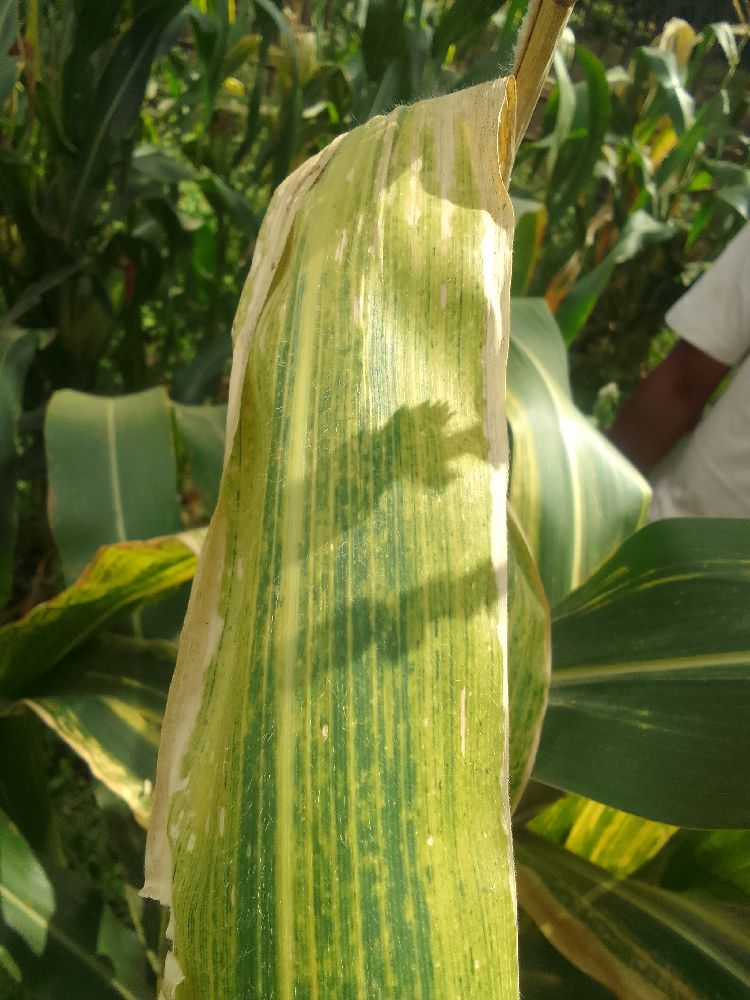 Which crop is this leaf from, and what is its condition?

maize, maize lethal necrosis
